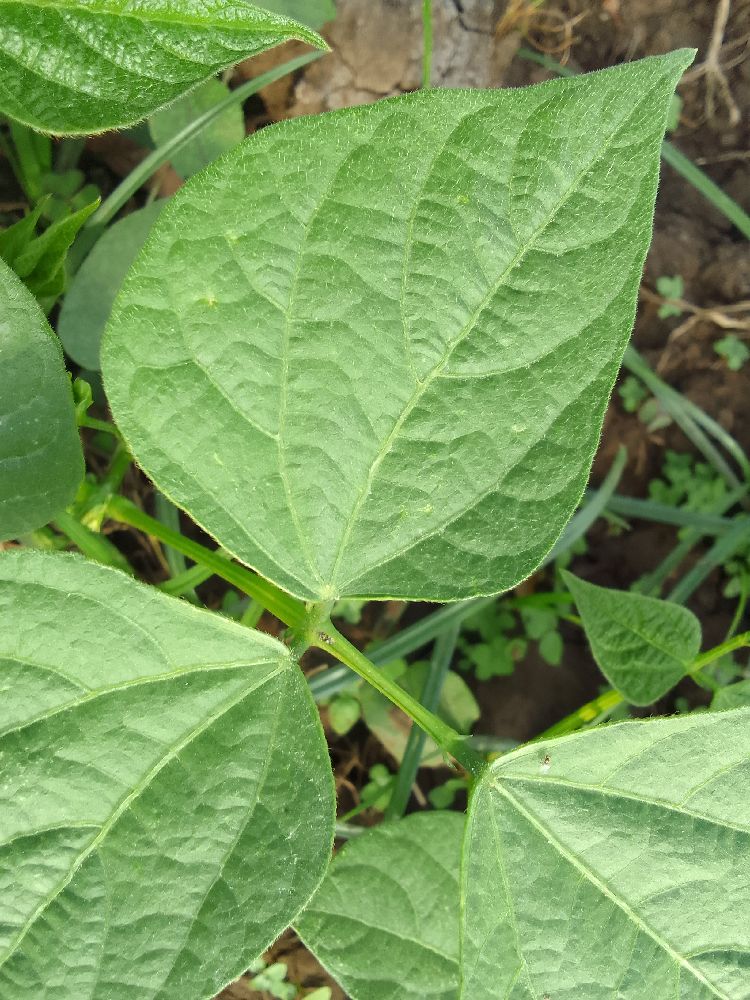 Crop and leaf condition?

common bean, healthy
